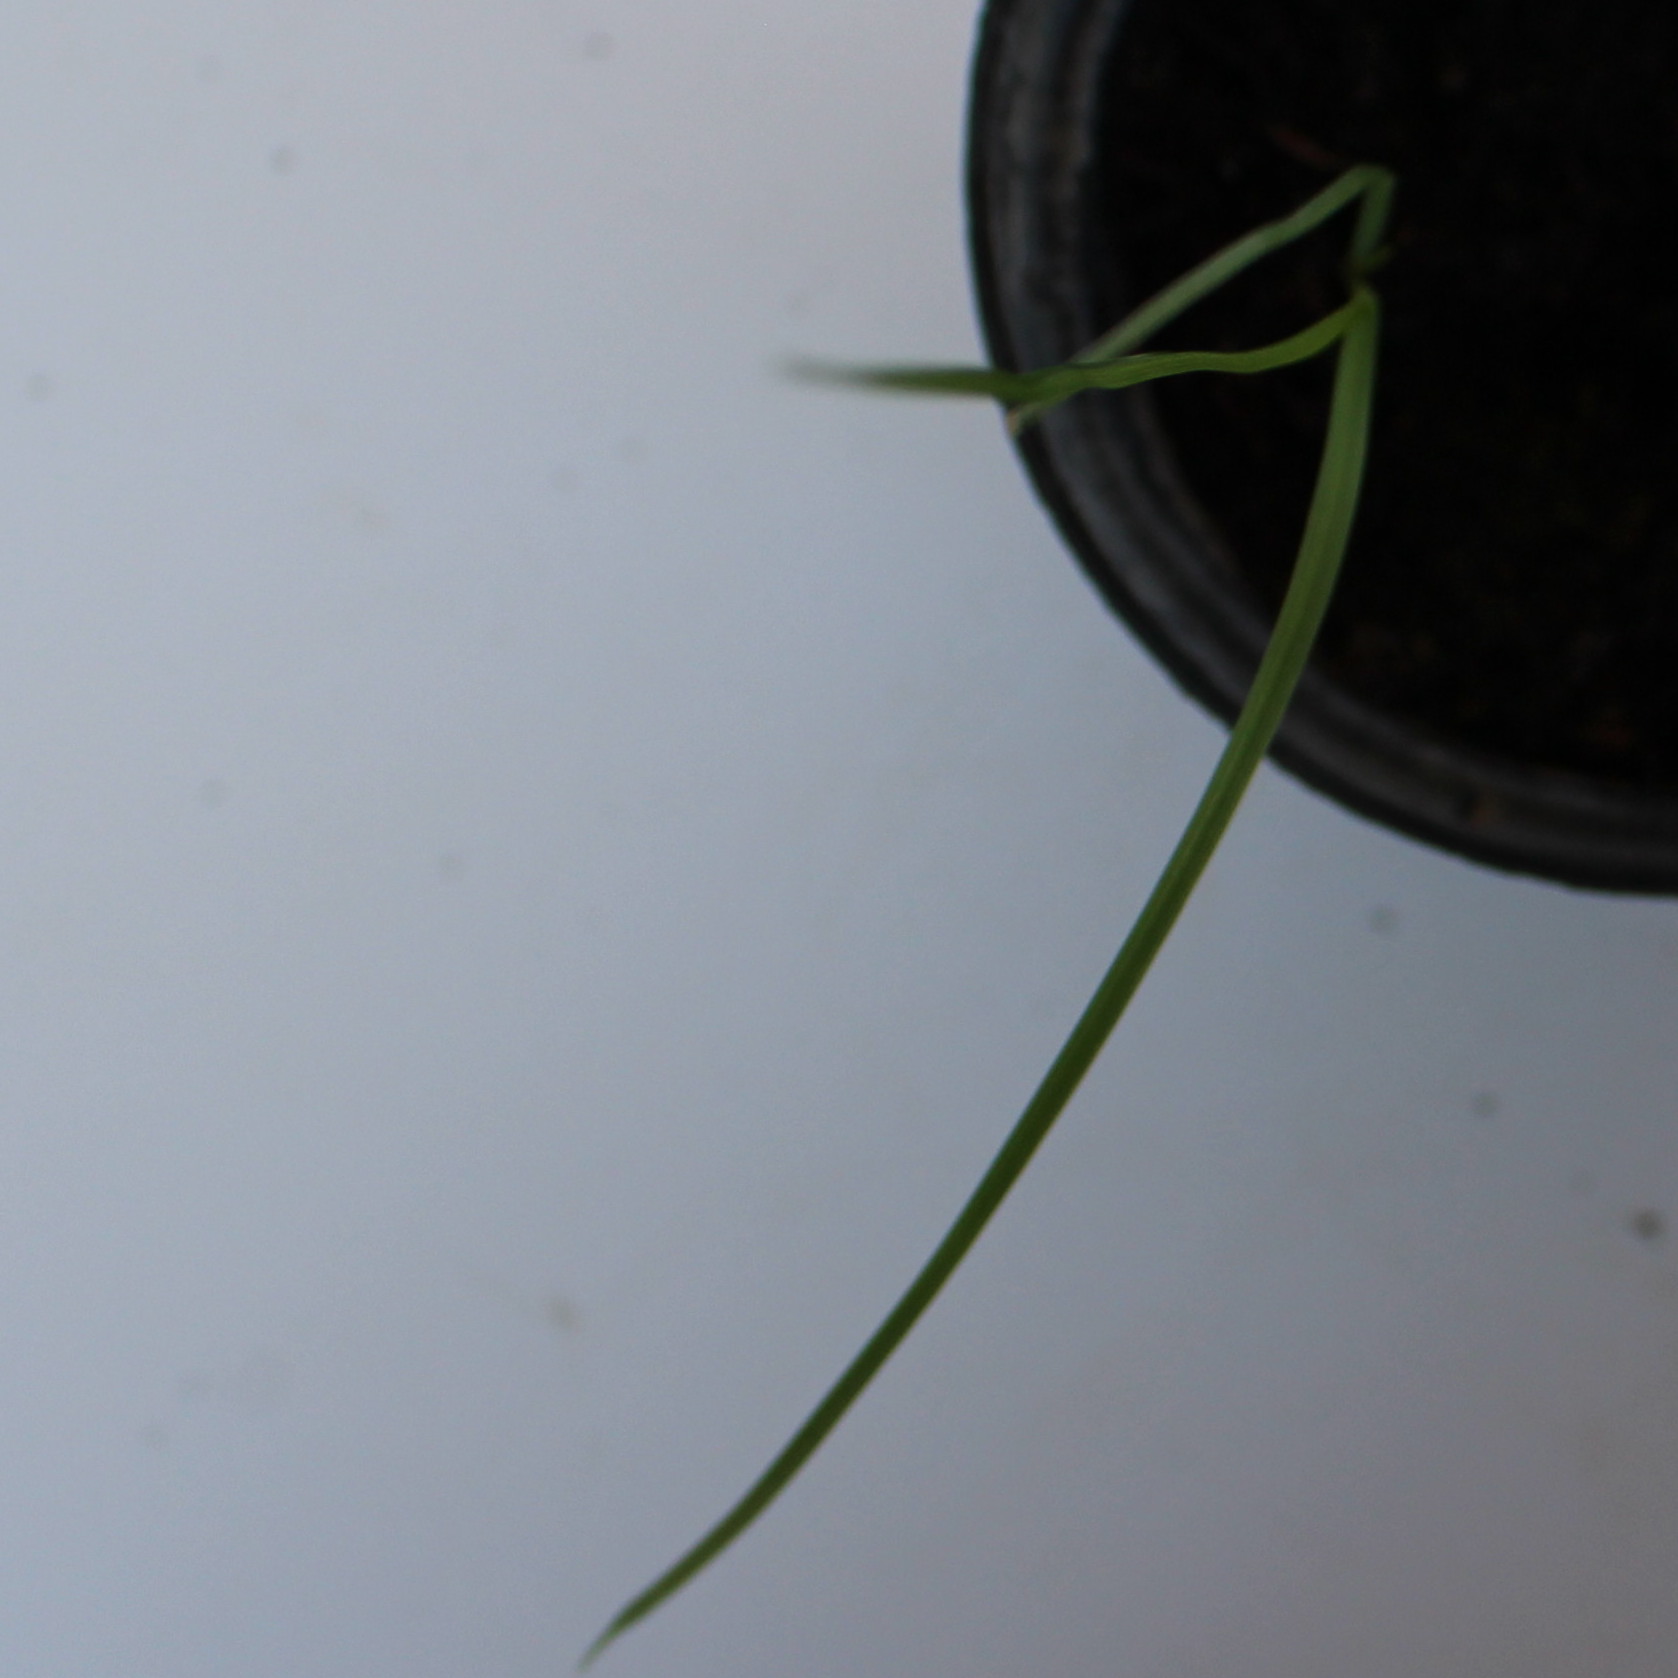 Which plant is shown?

Lolium multiflorum
